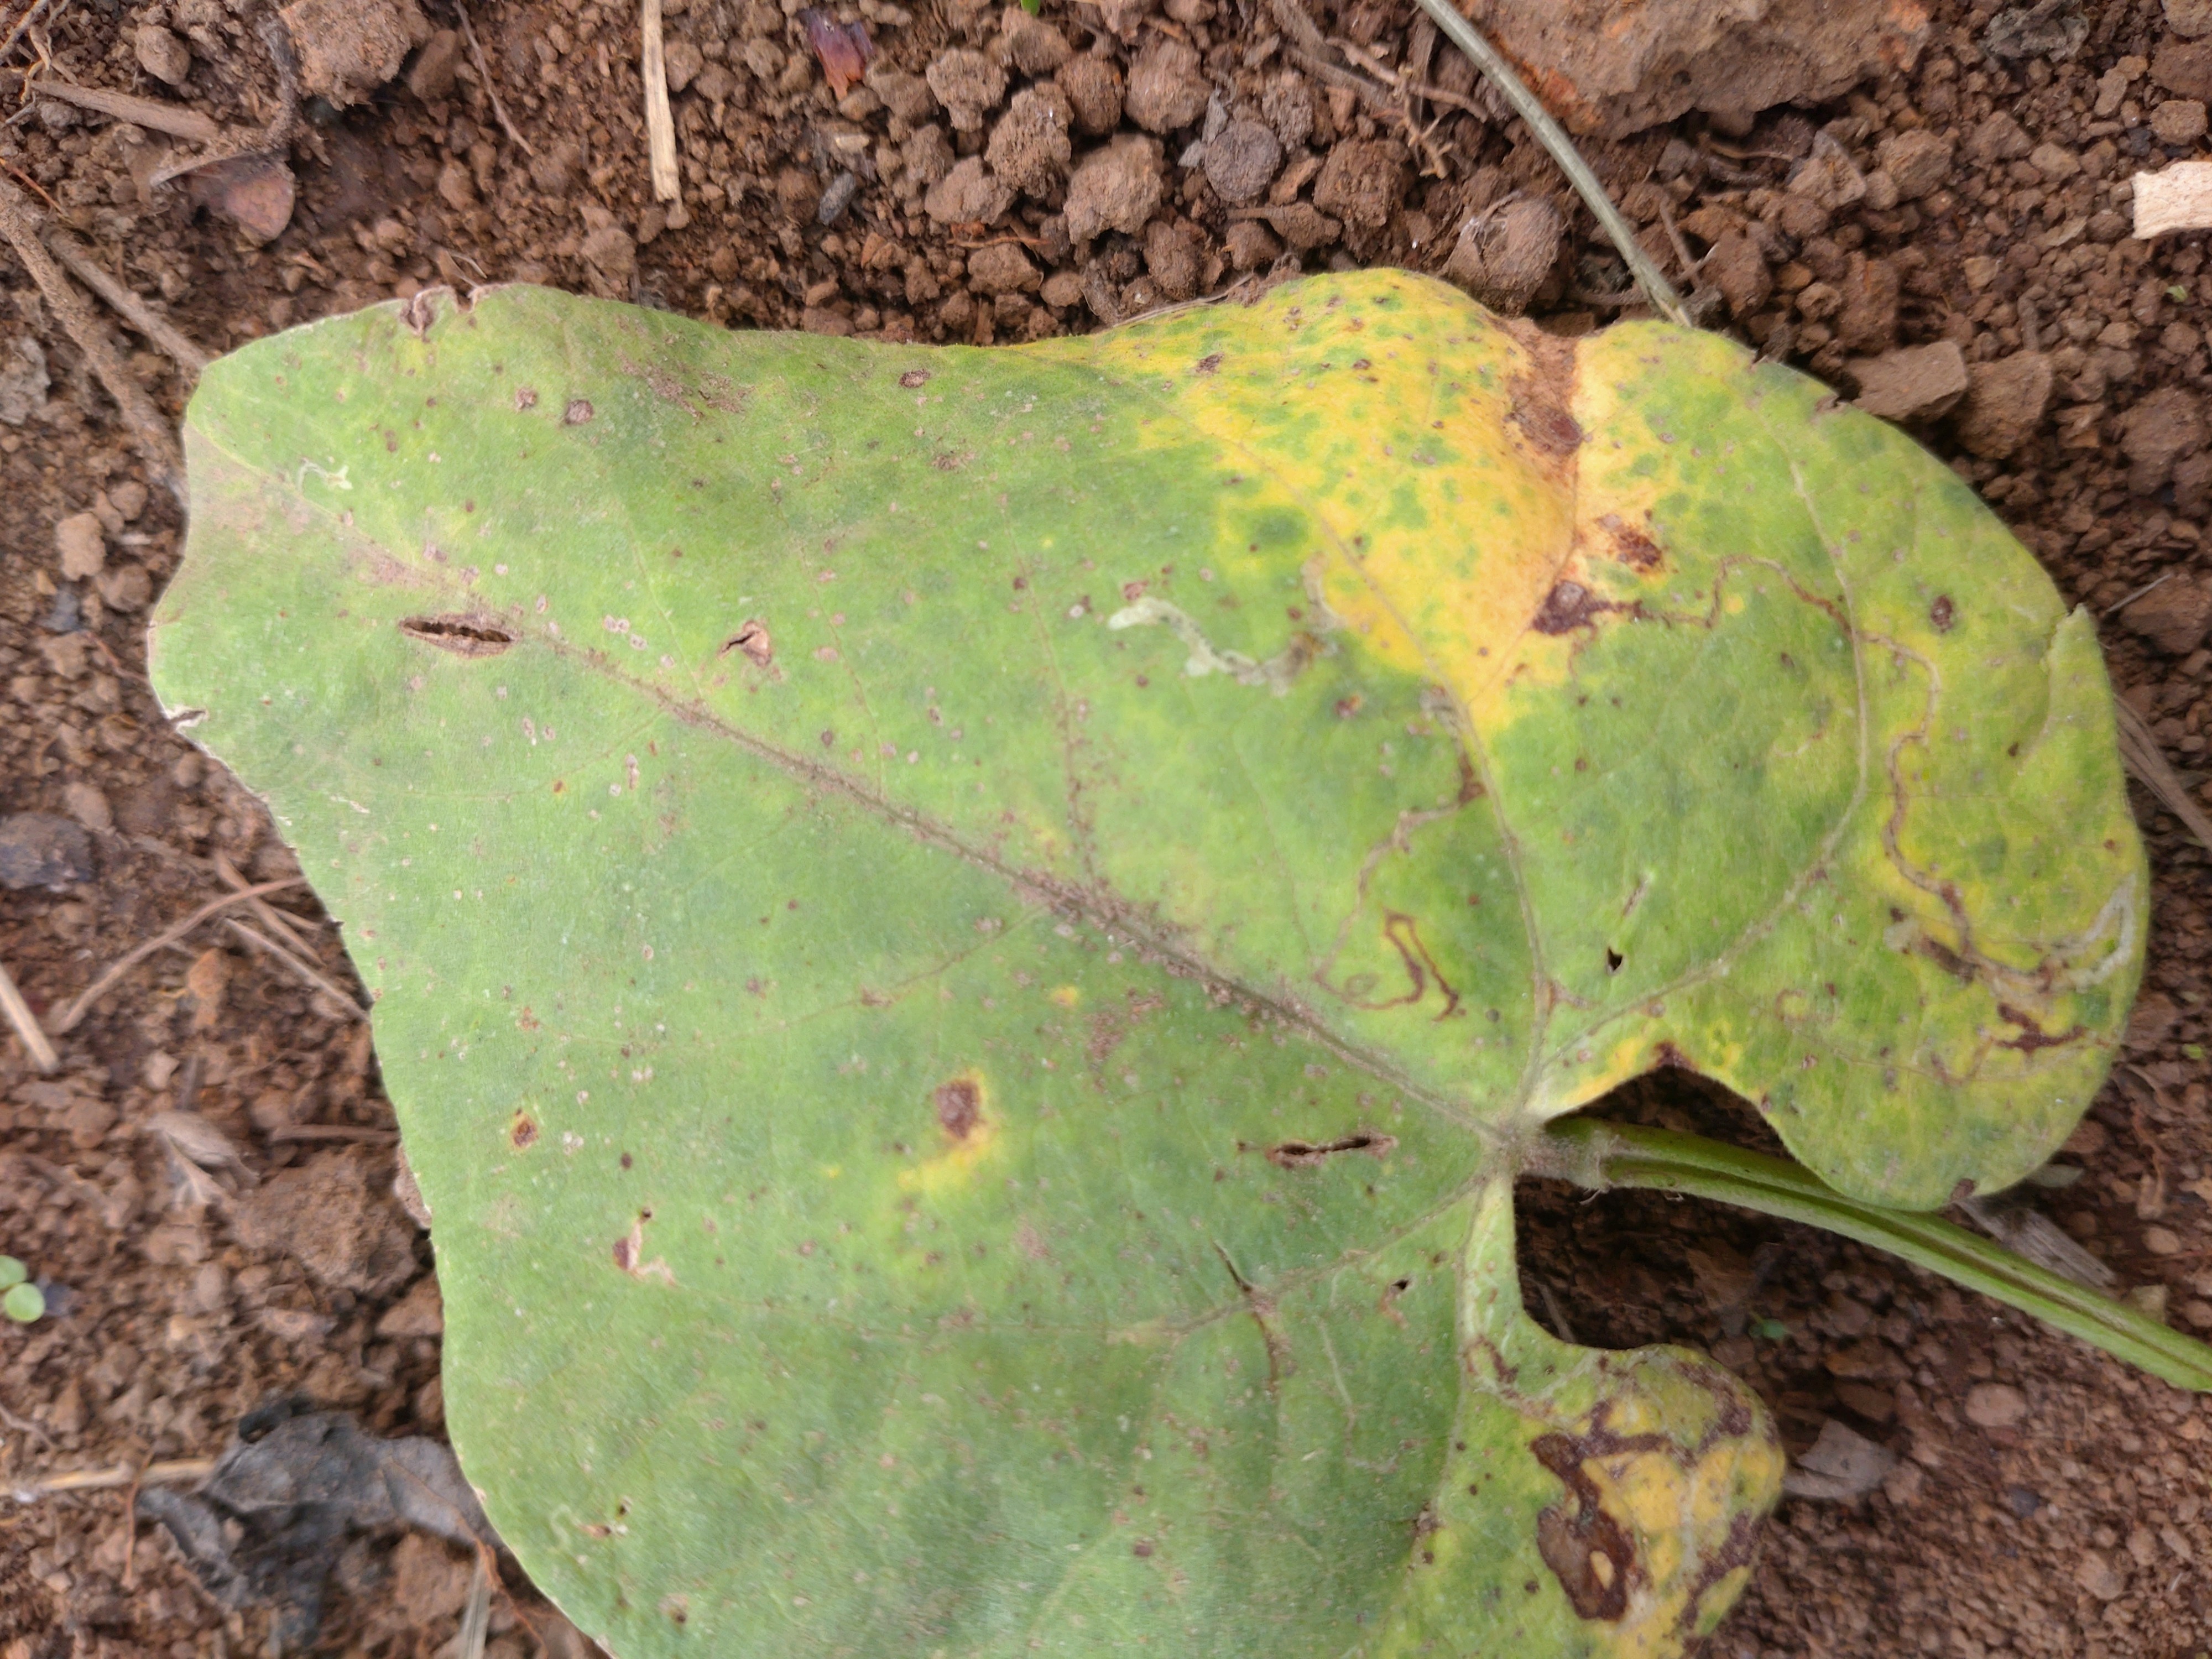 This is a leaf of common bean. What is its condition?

rust
